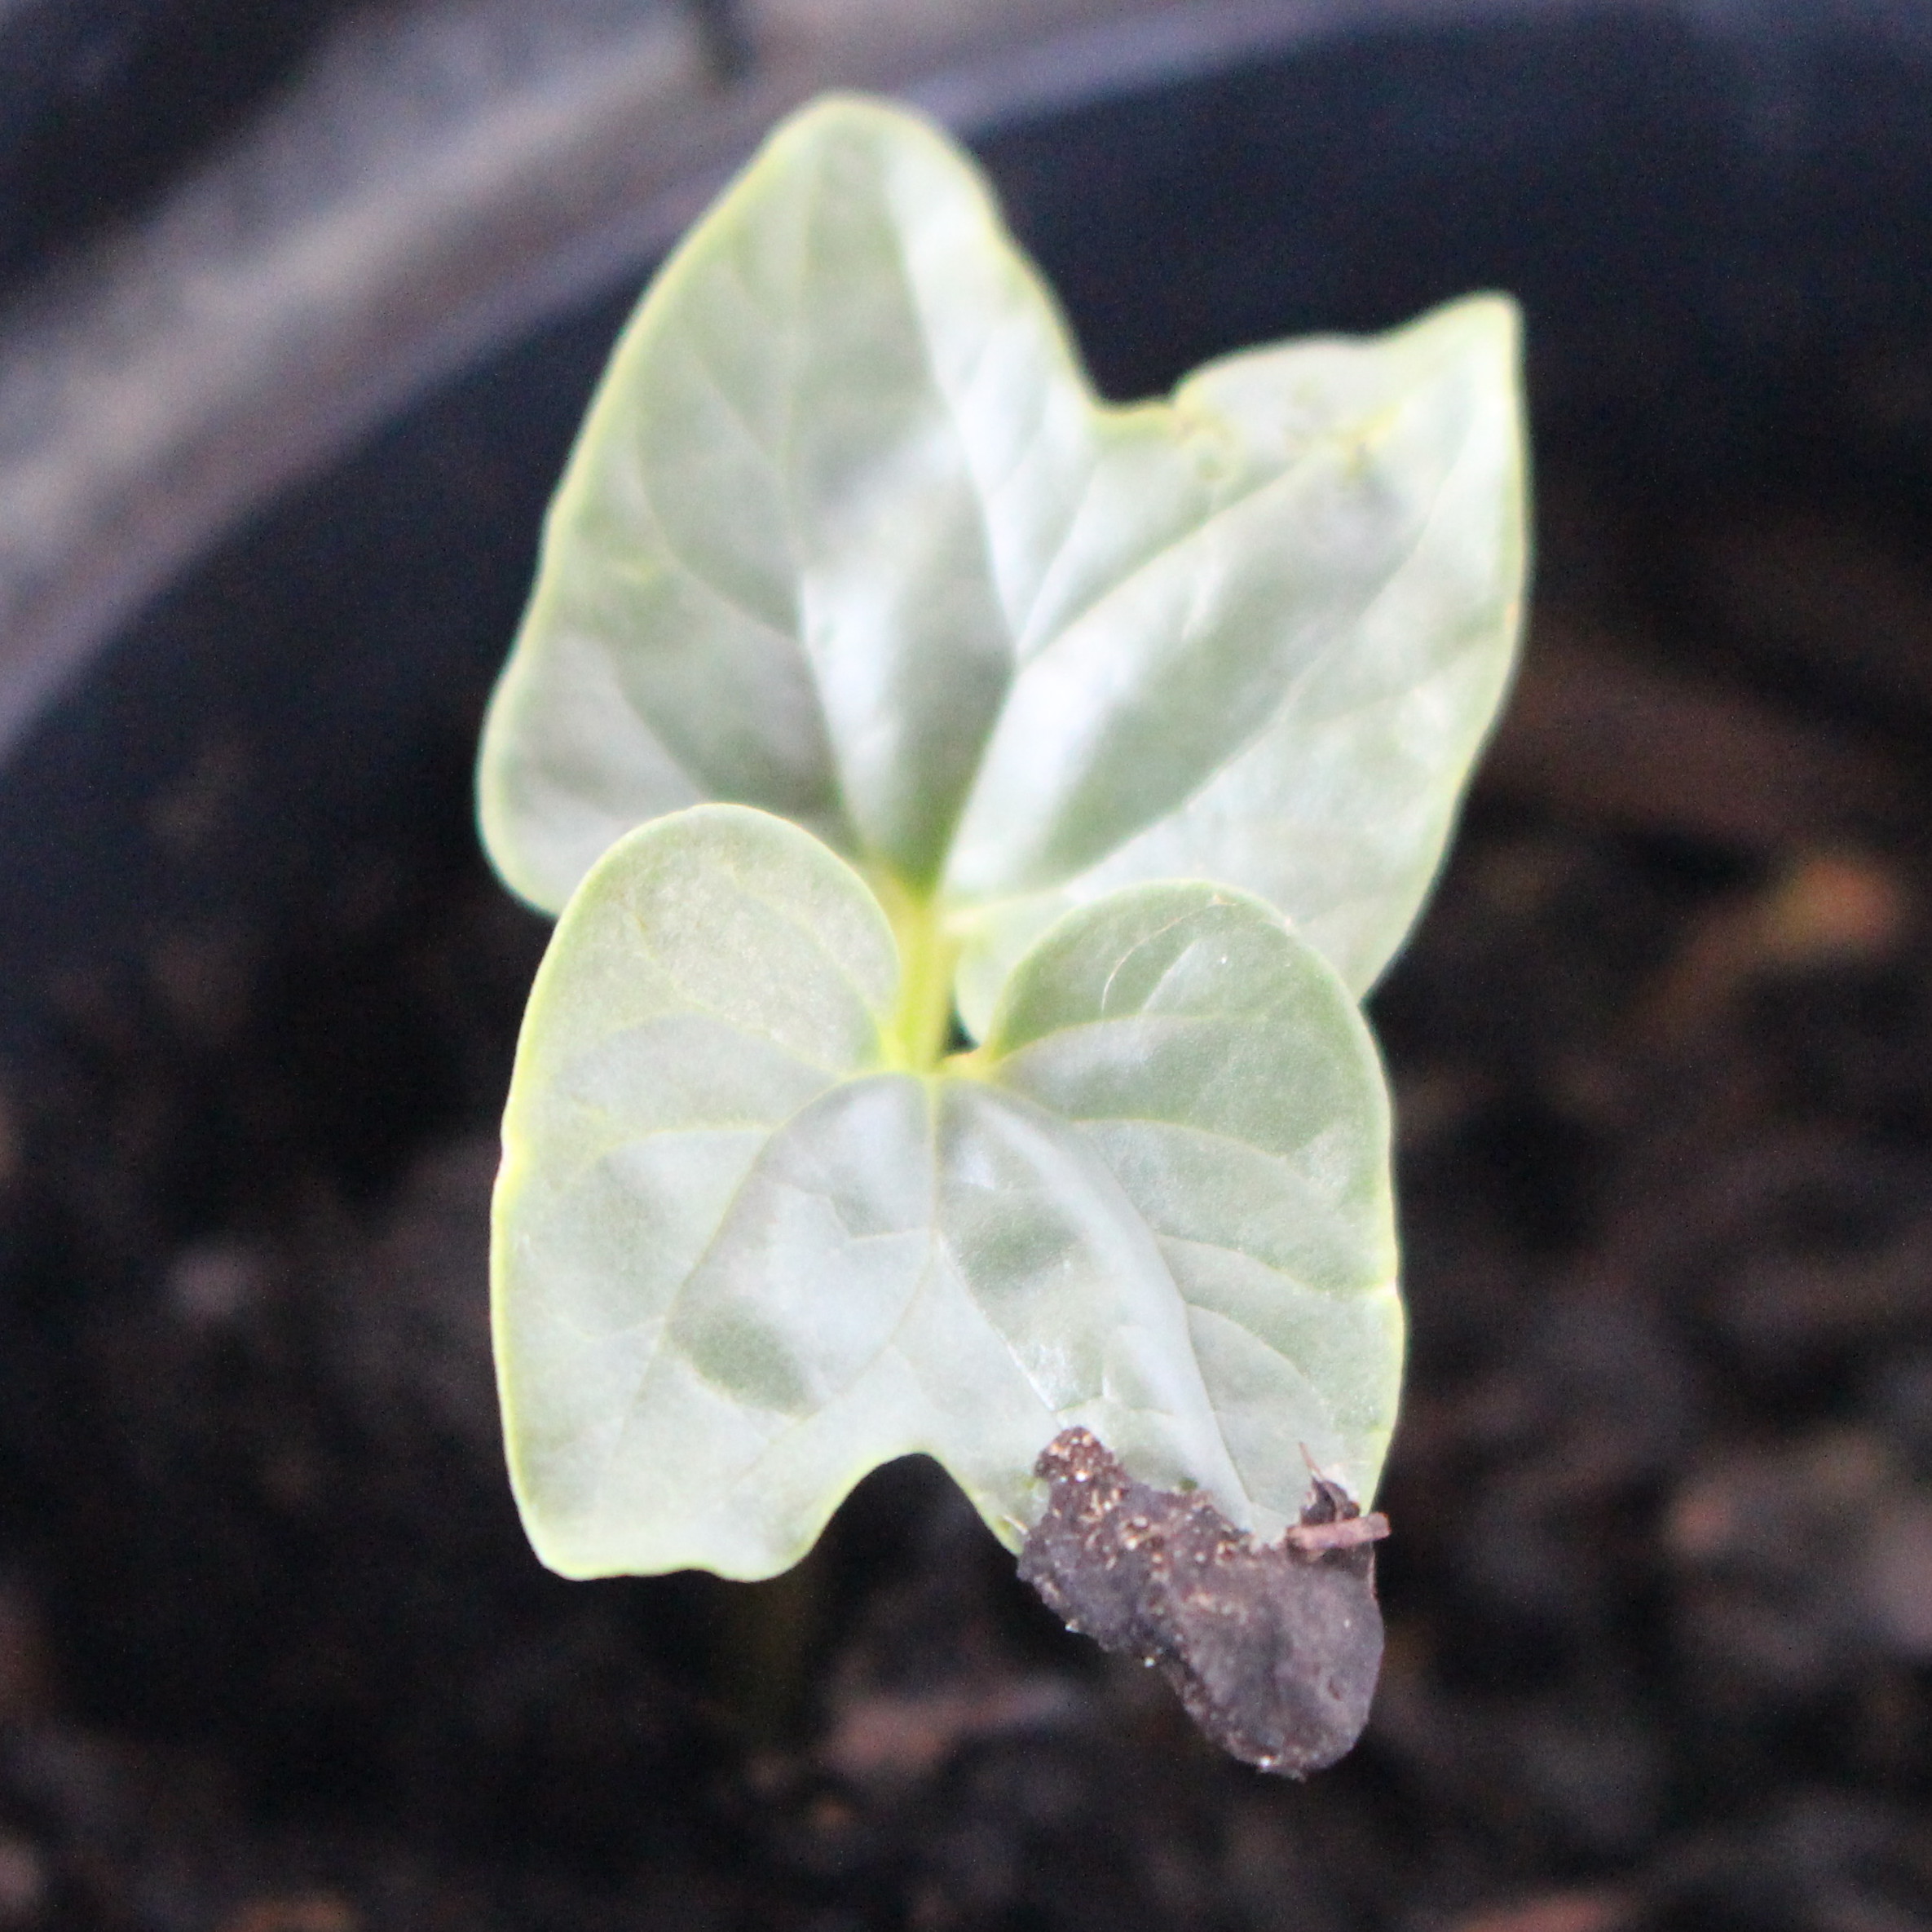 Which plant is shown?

Convolvulus arvensis
